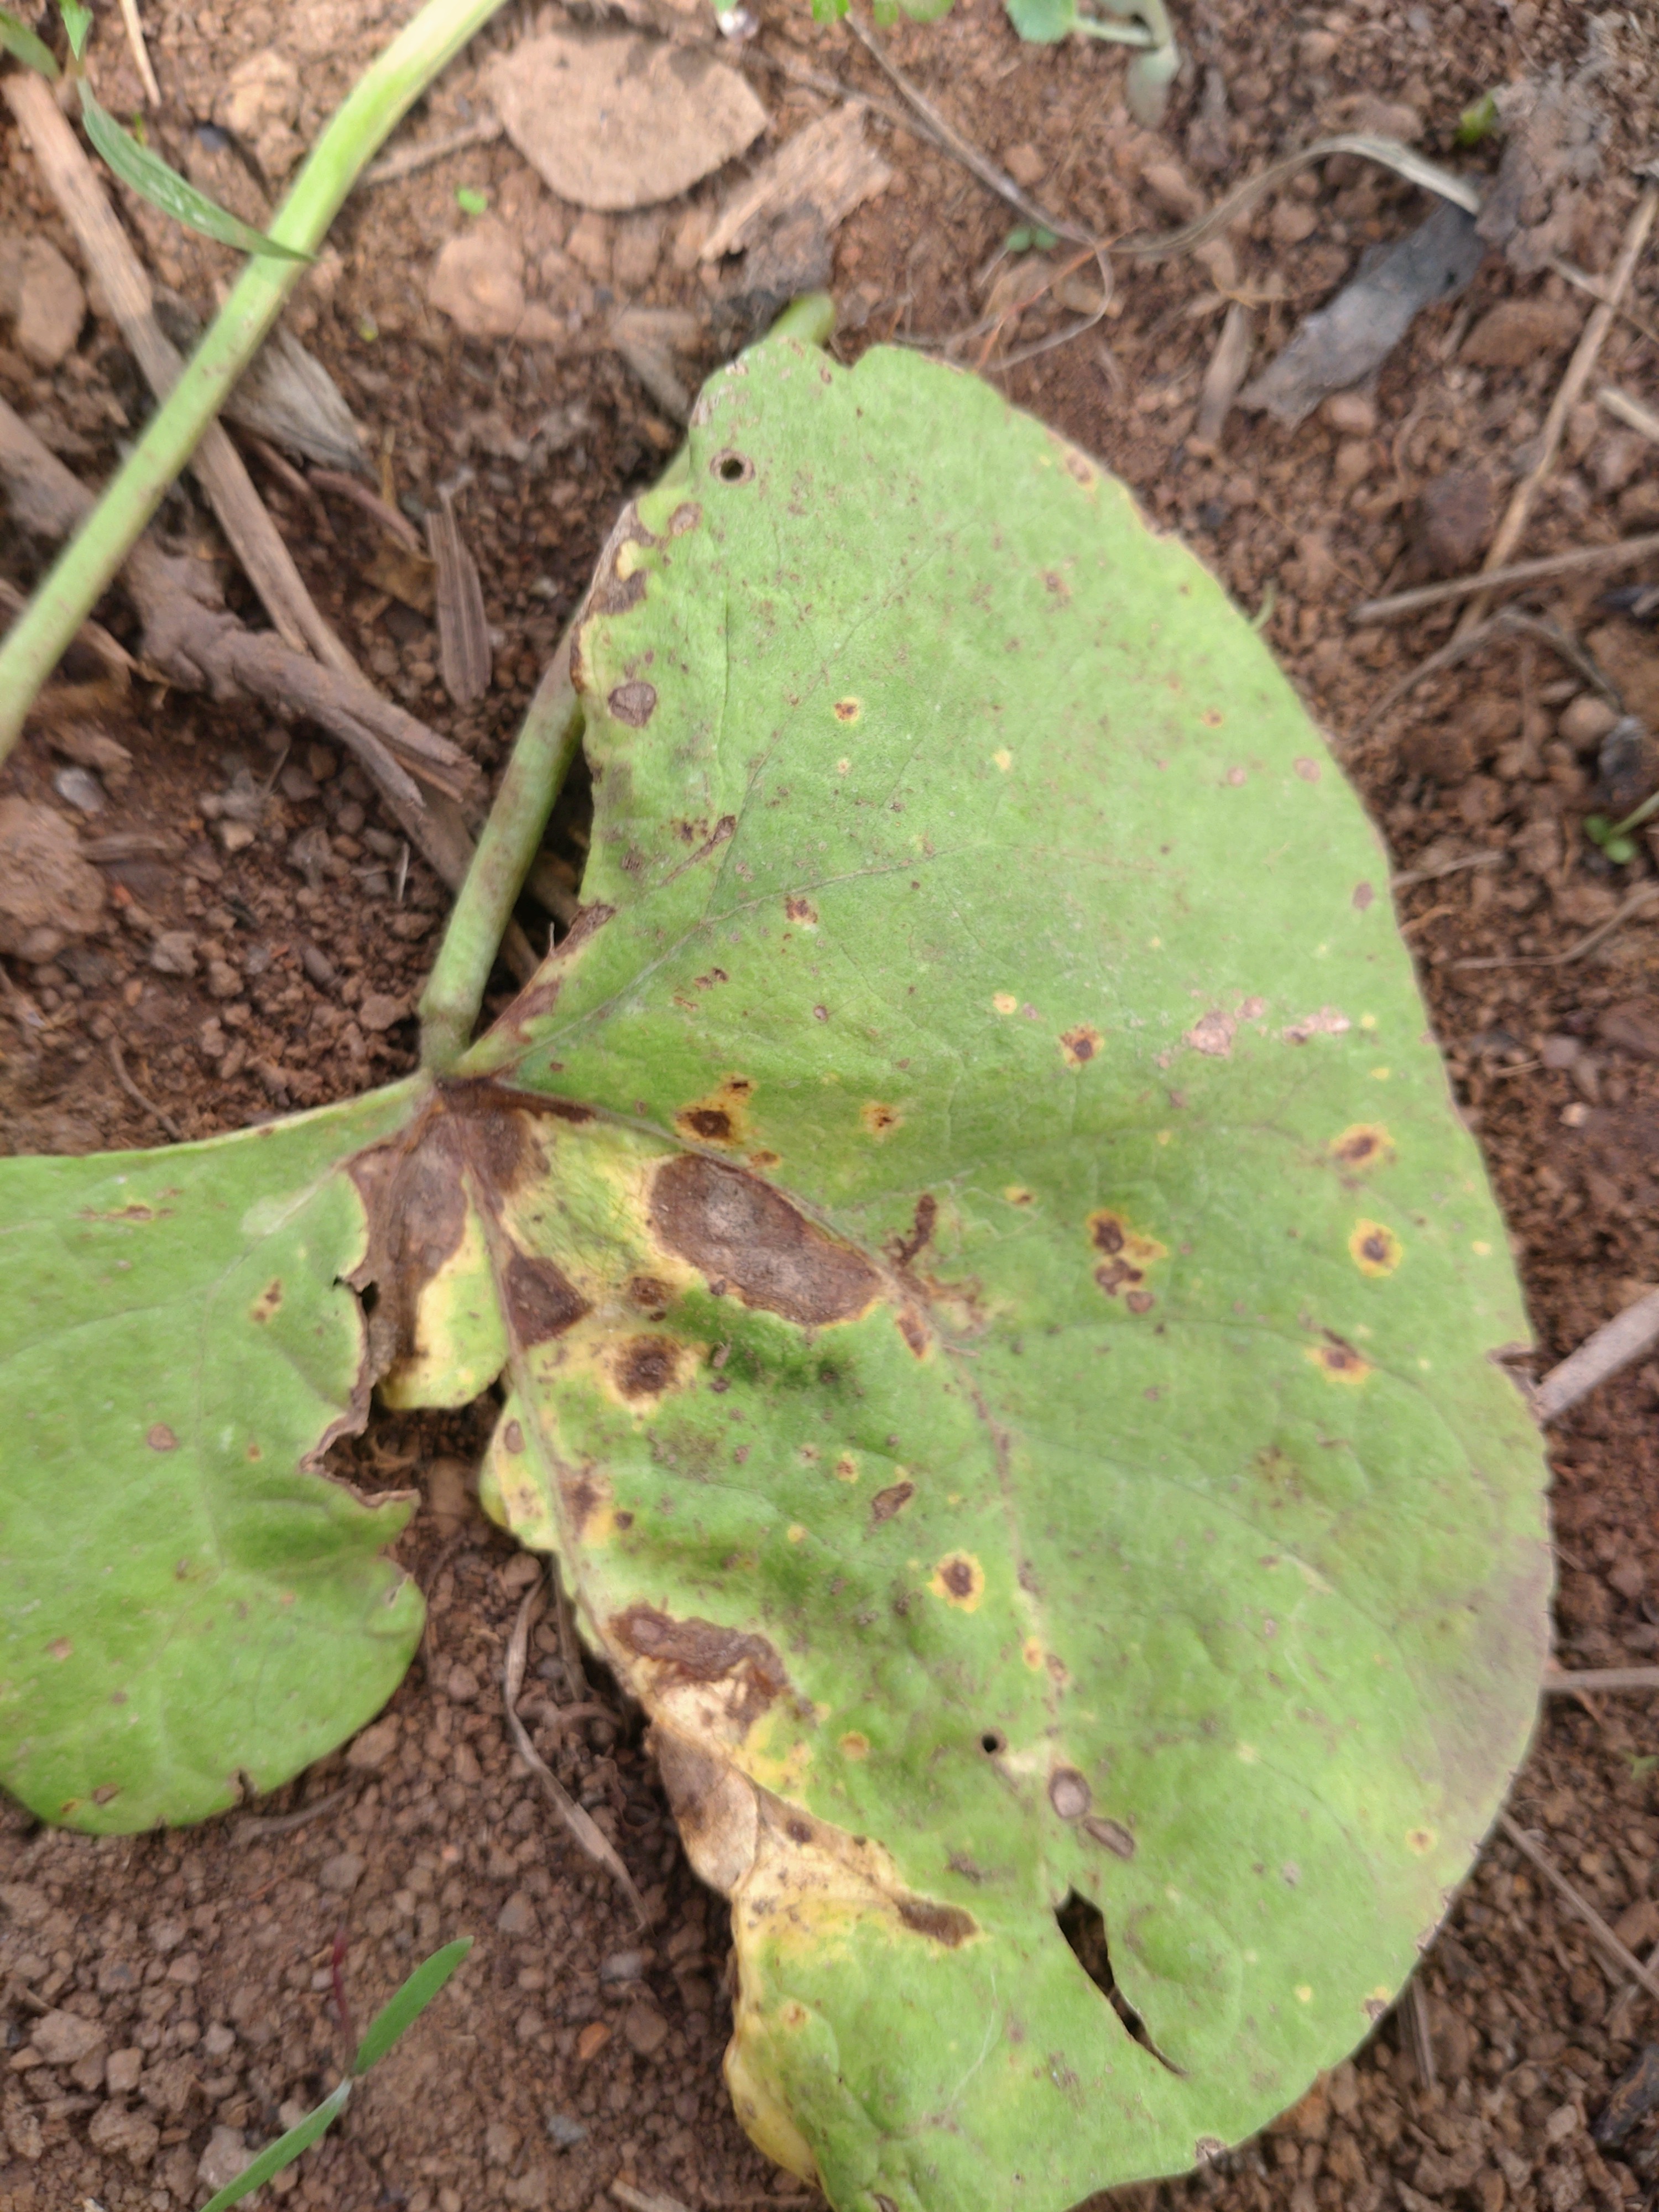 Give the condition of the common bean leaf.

rust
